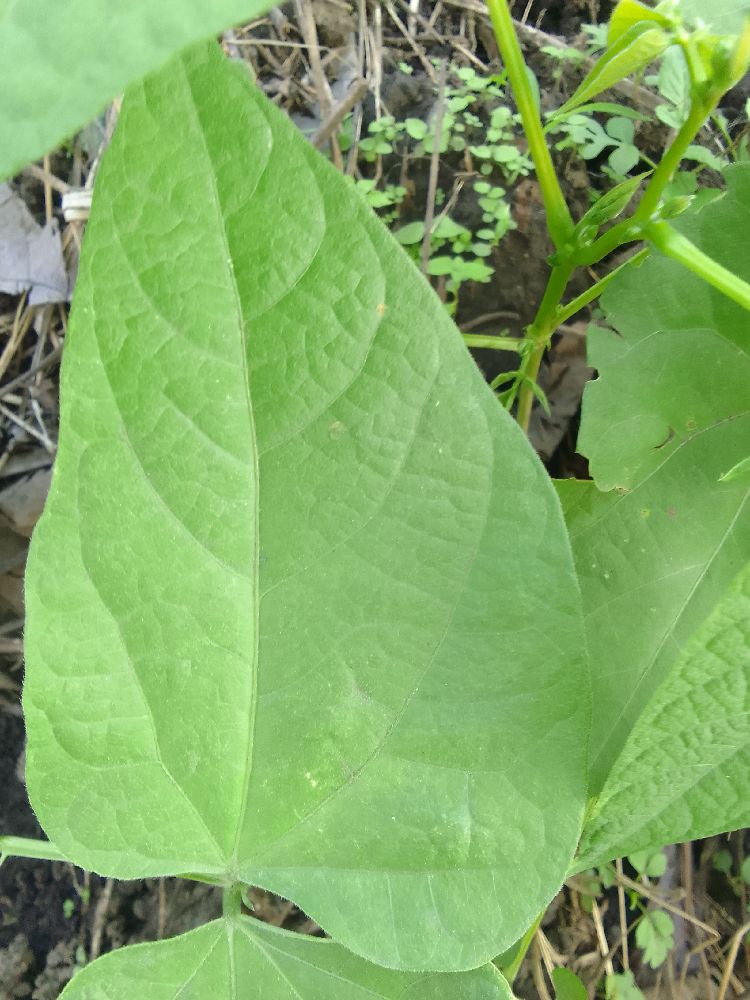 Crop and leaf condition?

common bean, healthy
